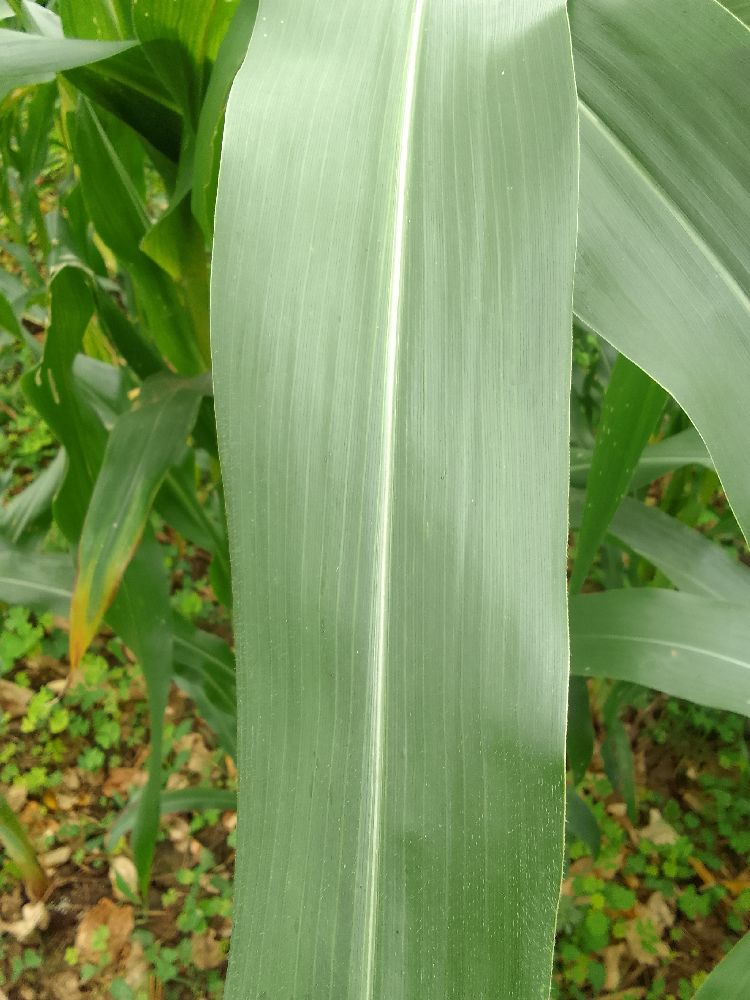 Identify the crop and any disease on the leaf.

maize, healthy
